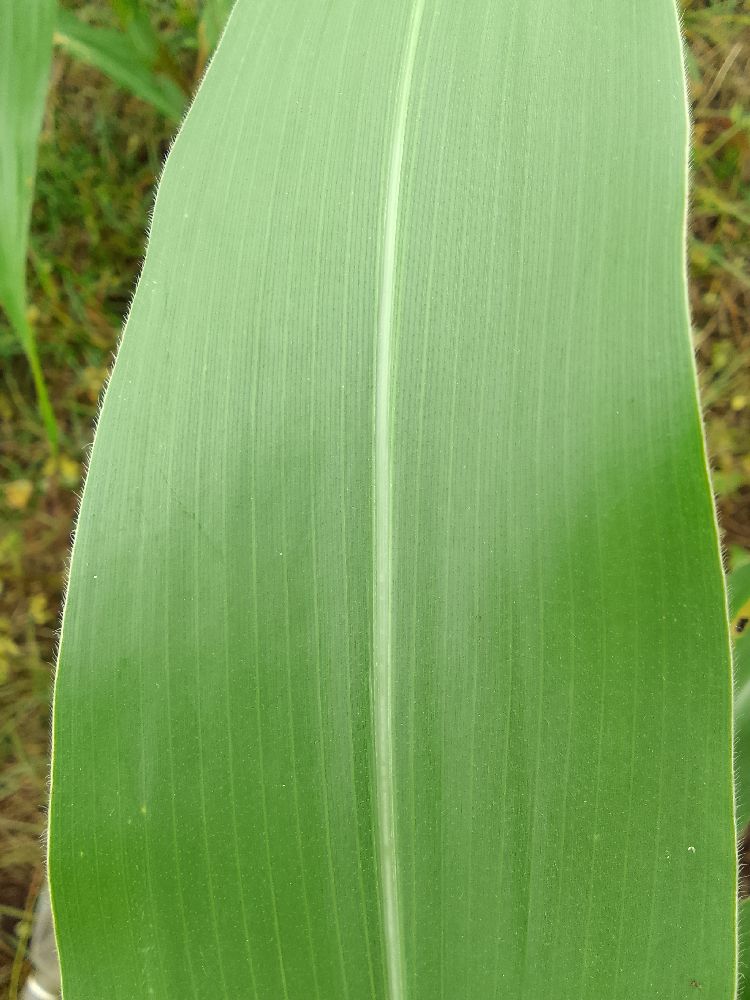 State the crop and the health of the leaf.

maize, healthy
